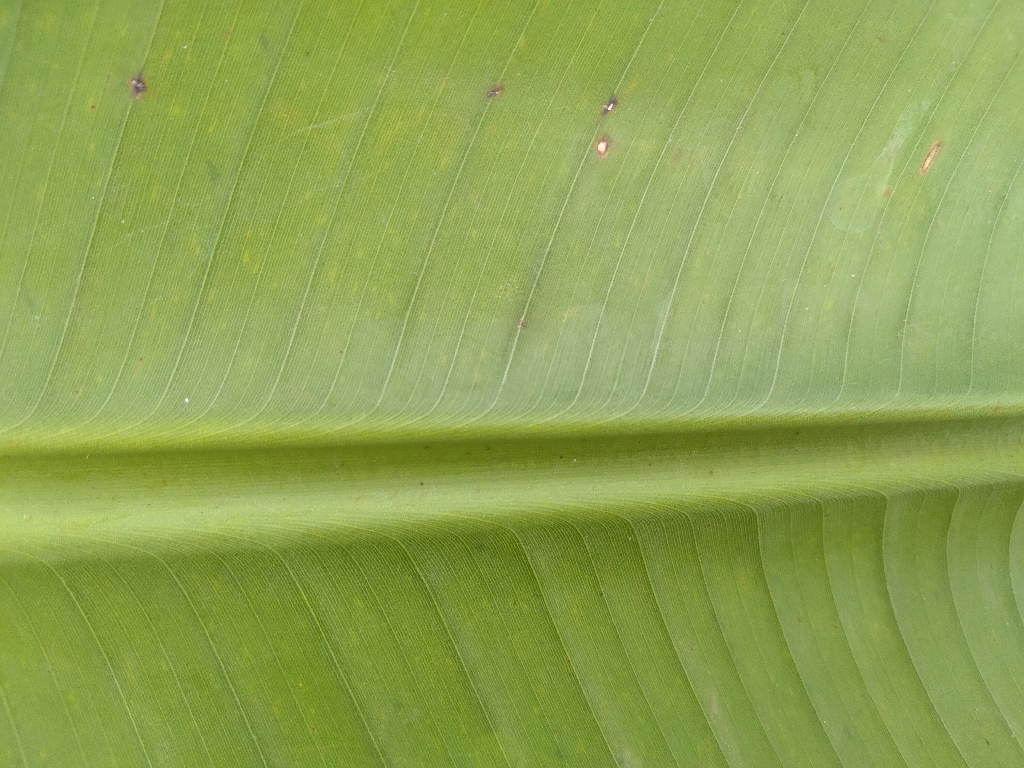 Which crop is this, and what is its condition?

banana, healthy
